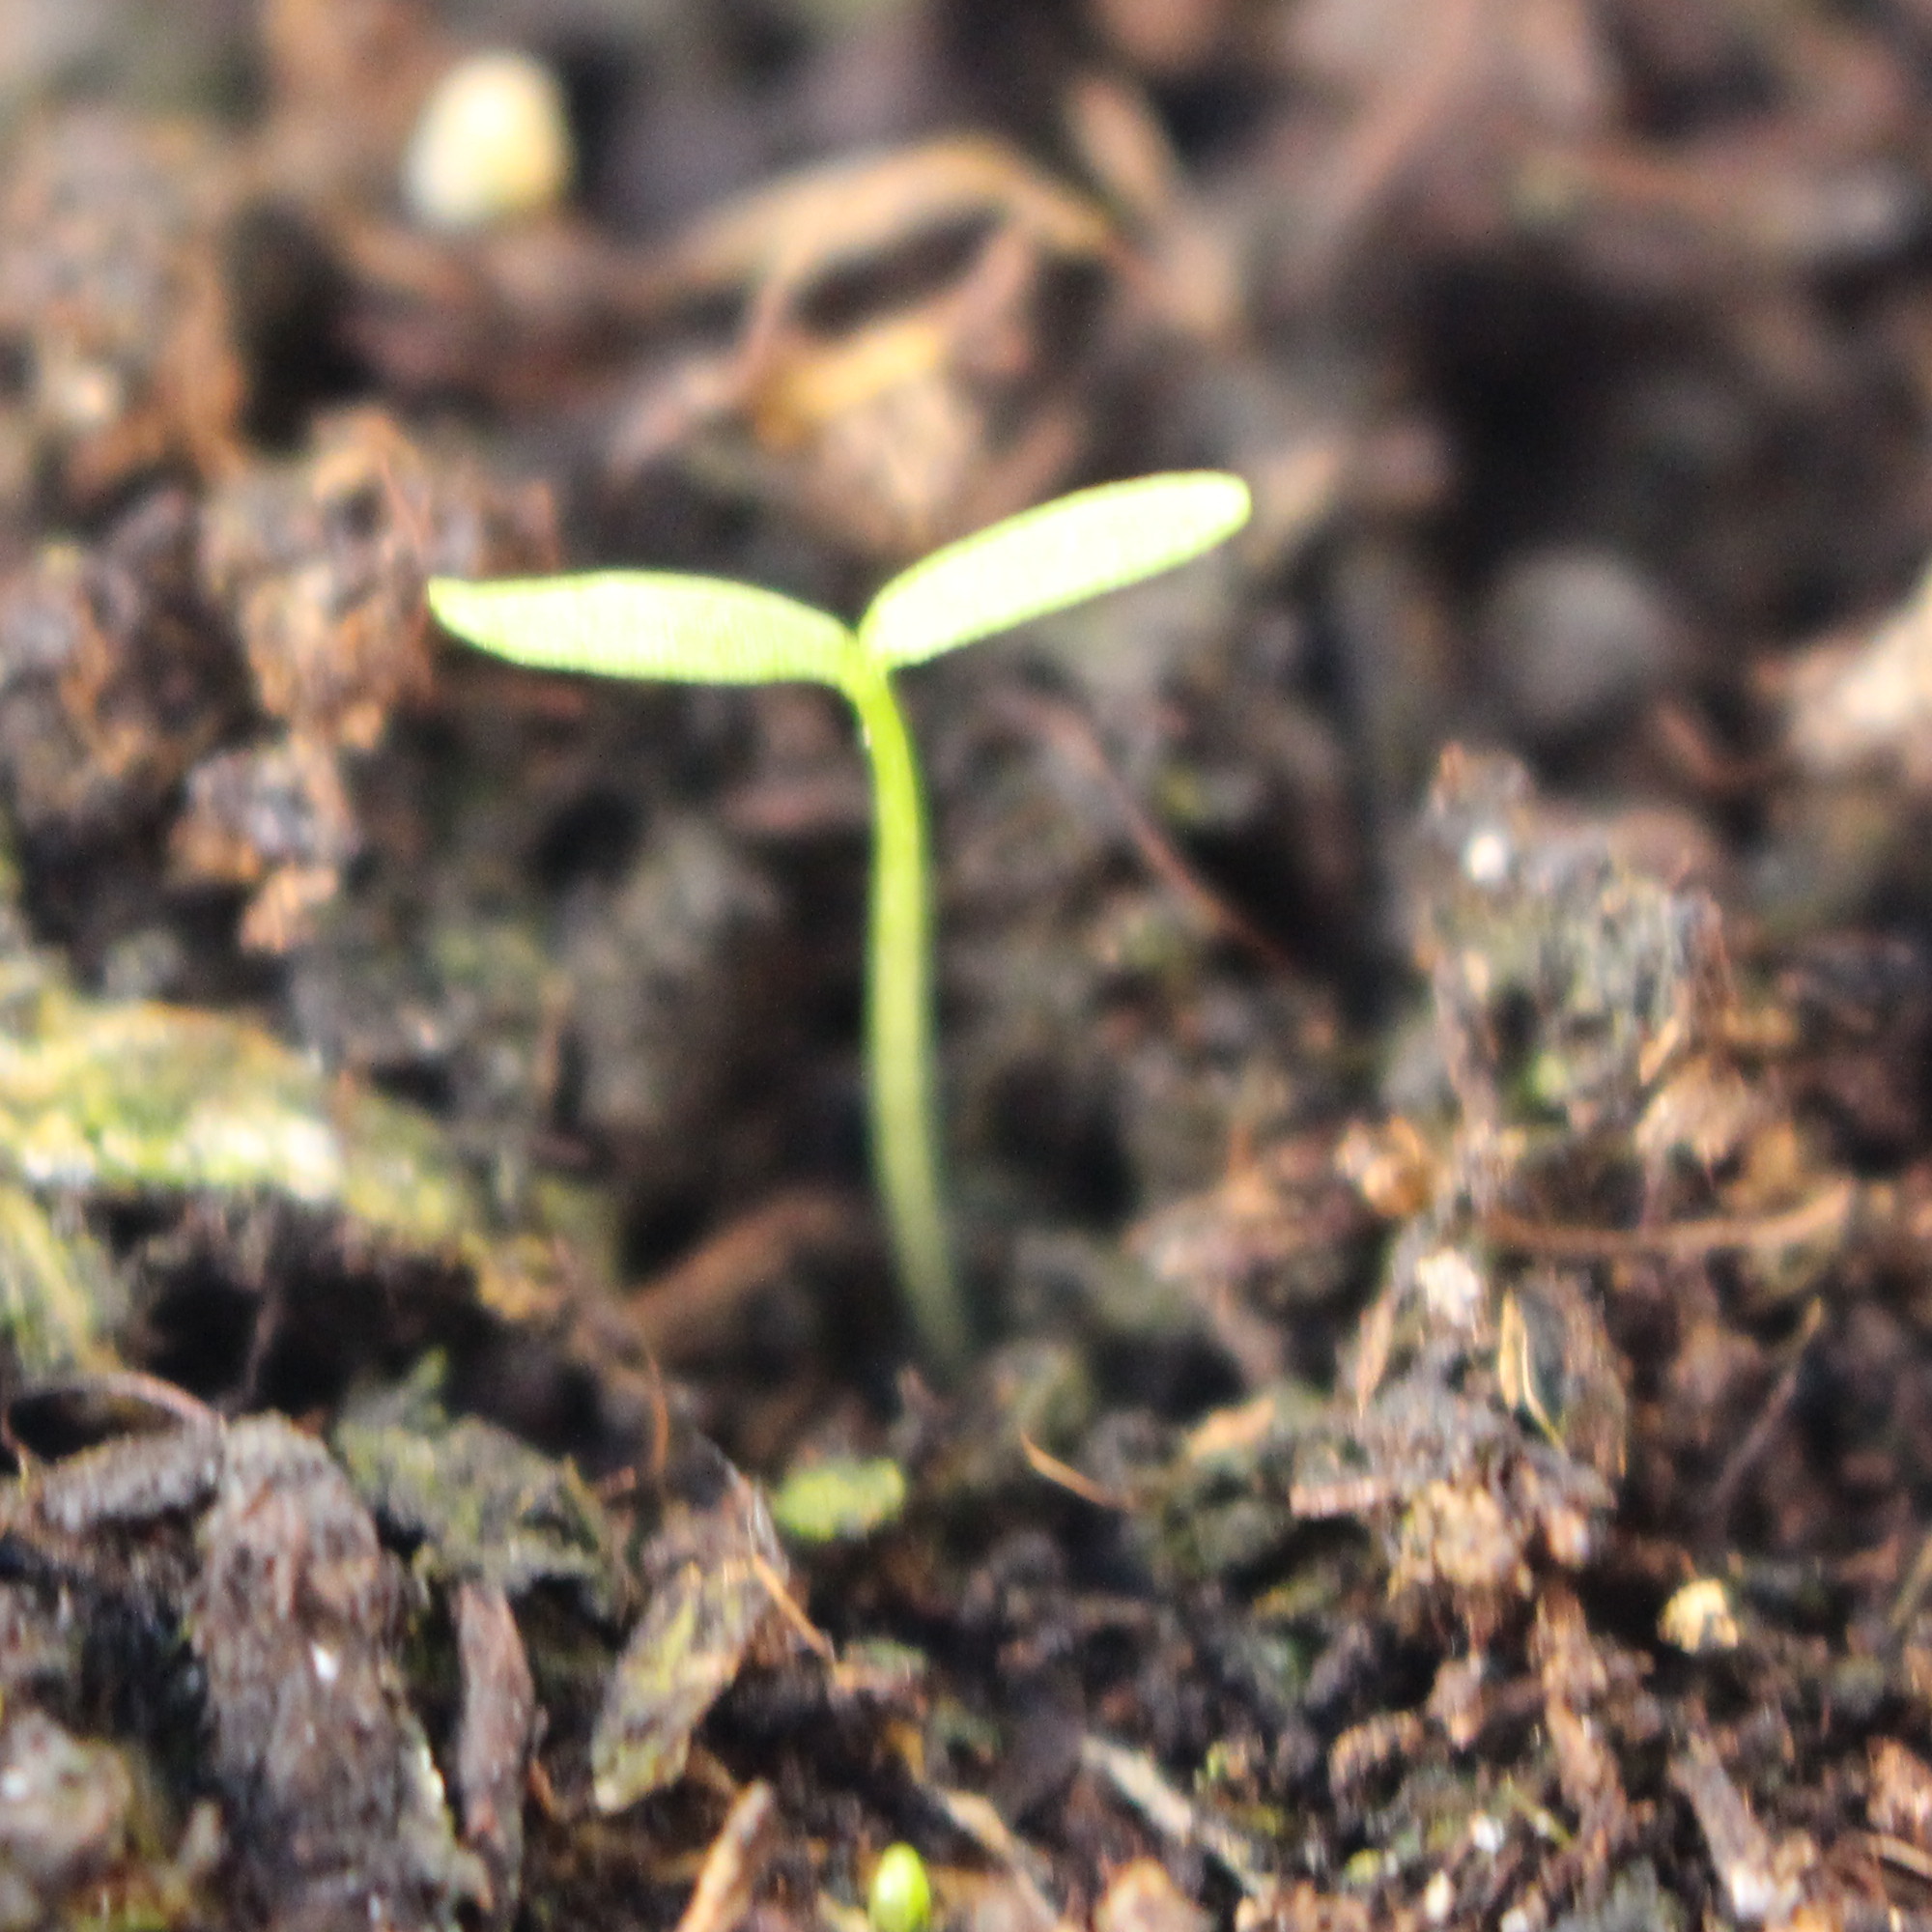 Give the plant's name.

Papaver rhoeas
